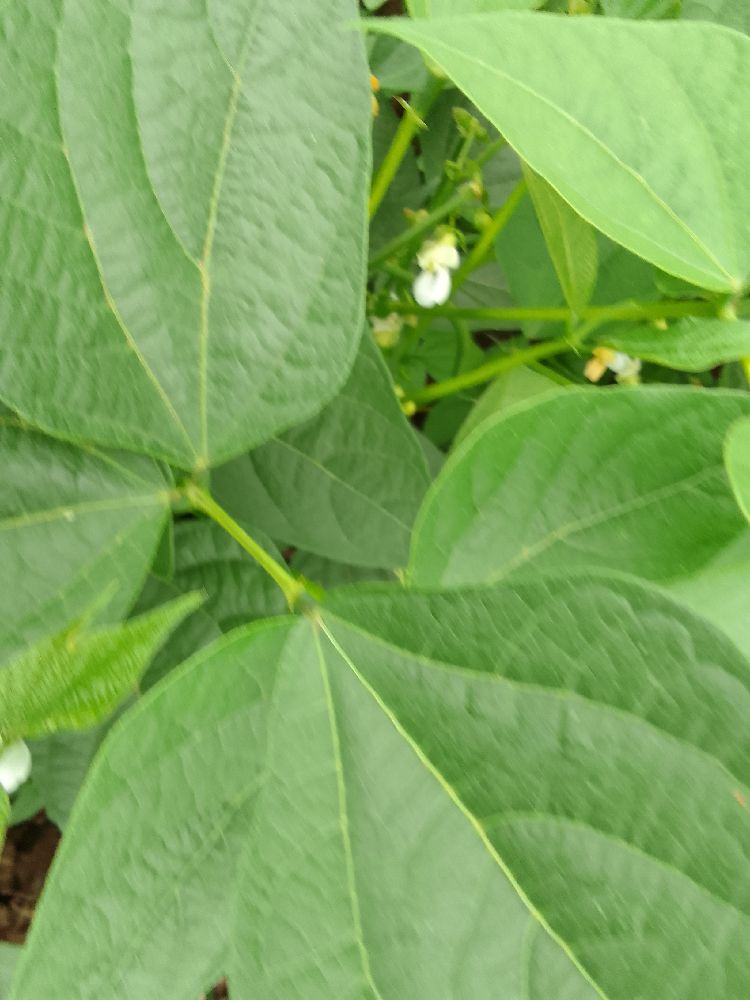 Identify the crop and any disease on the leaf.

common bean, healthy
